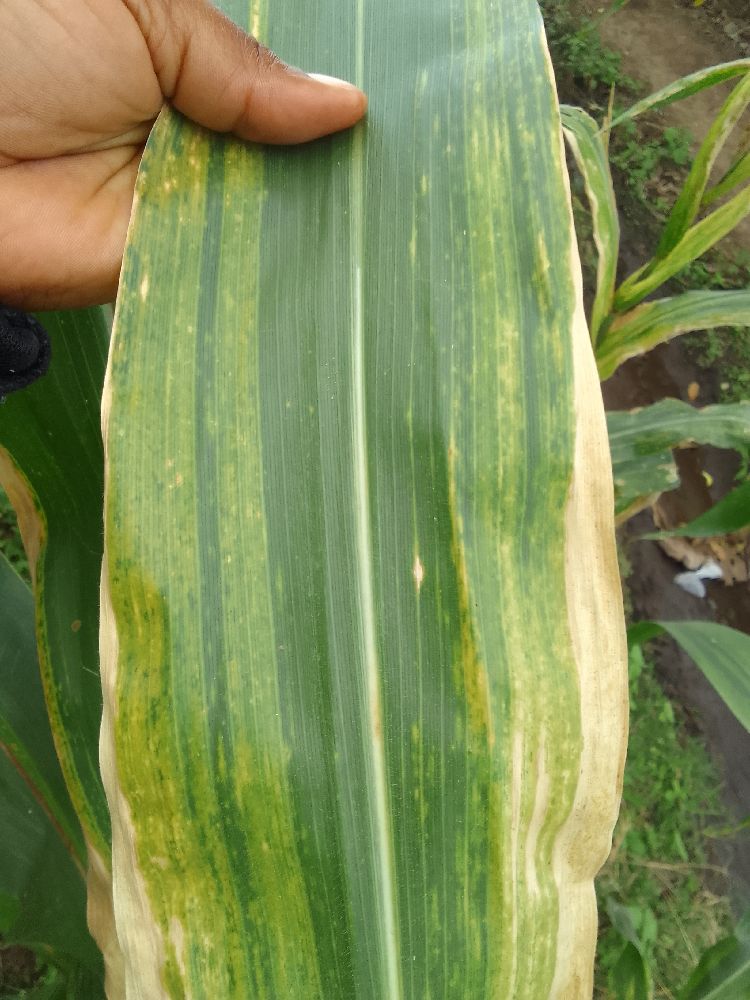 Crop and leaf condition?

maize, maize lethal necrosis
